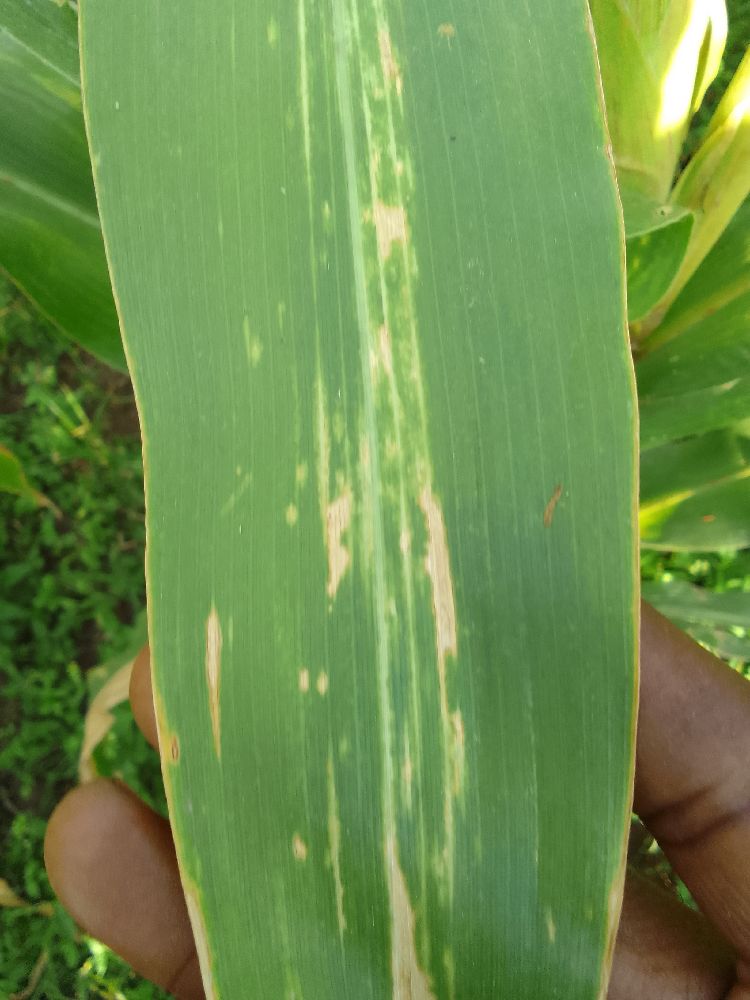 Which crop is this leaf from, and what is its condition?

maize, maize lethal necrosis
